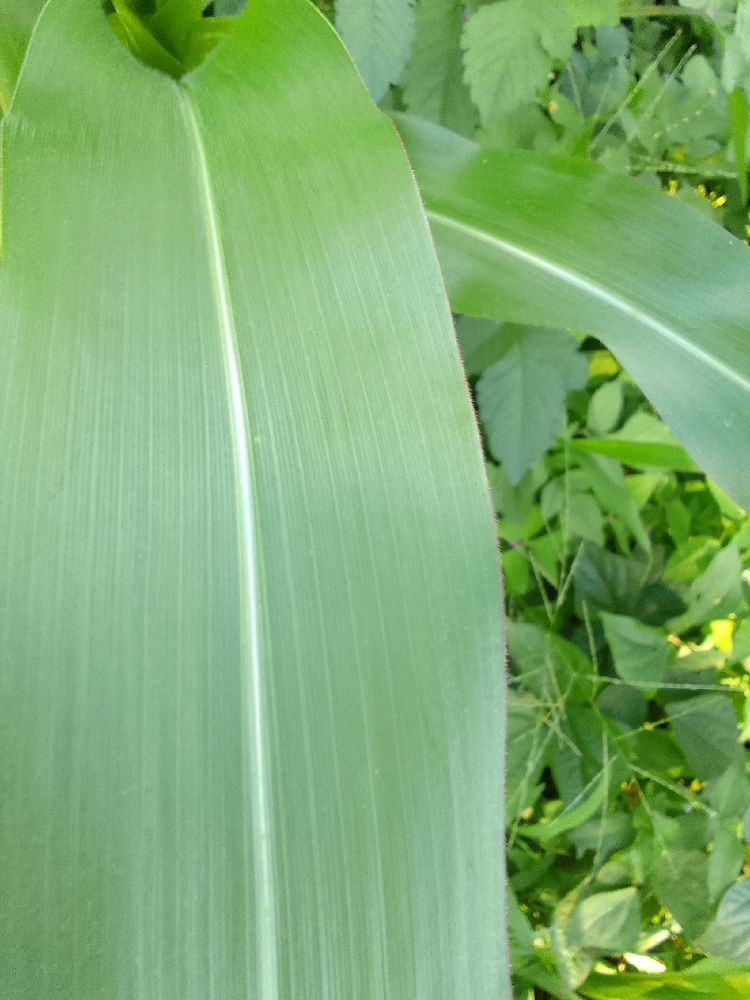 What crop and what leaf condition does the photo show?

maize, healthy
